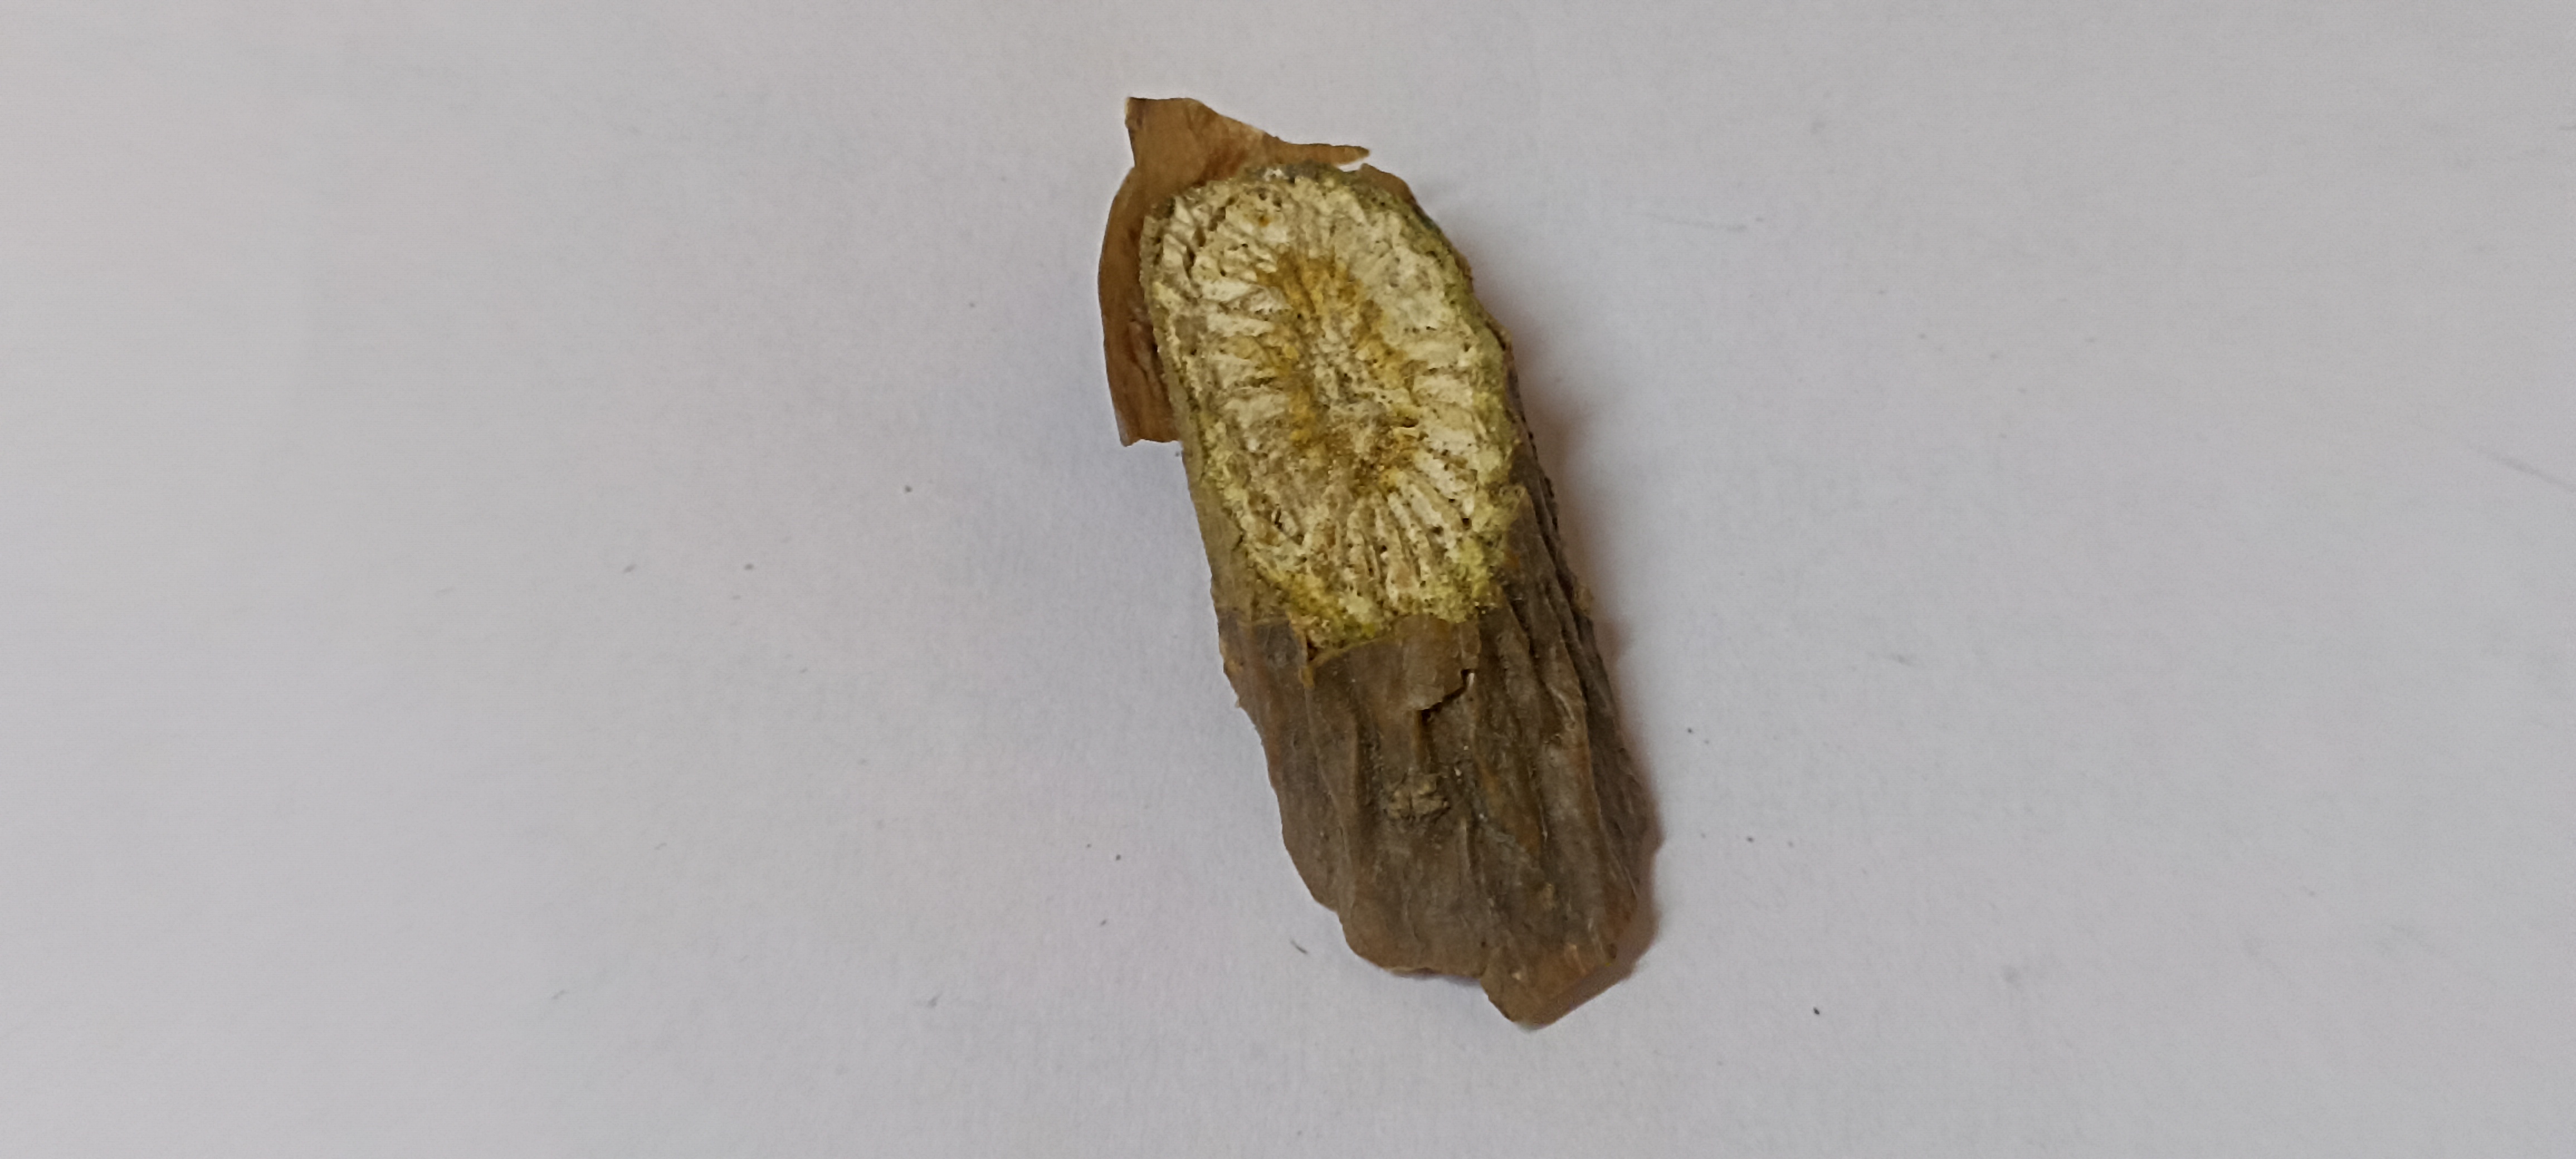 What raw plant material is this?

gulvel
